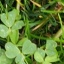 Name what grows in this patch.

unstructured weed
